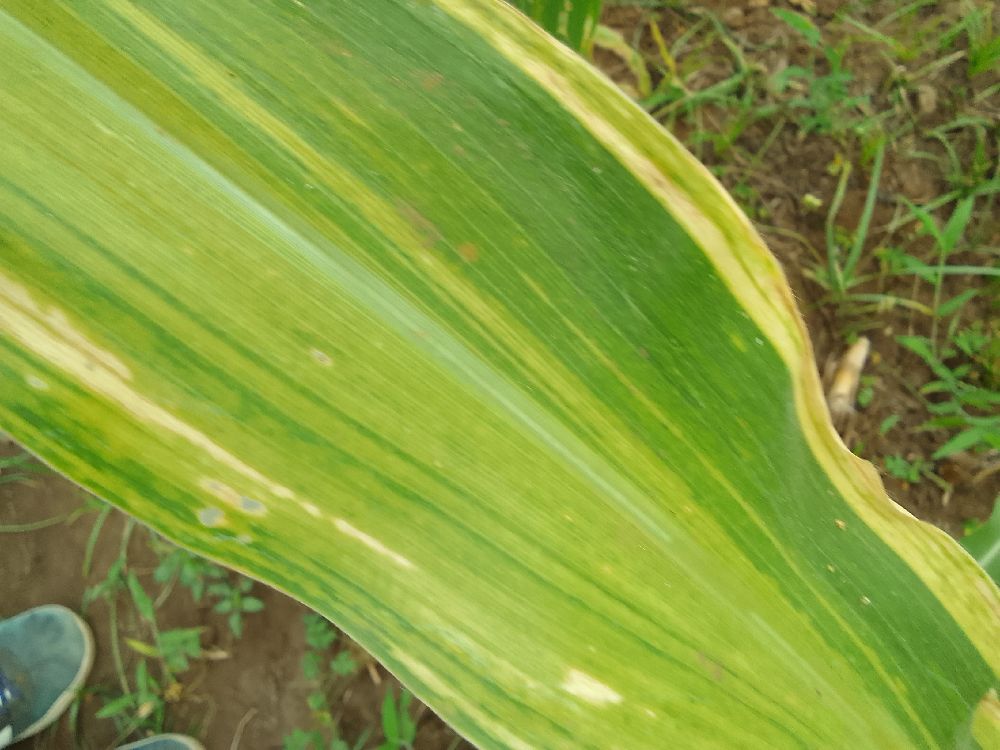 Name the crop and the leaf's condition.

maize, maize lethal necrosis
